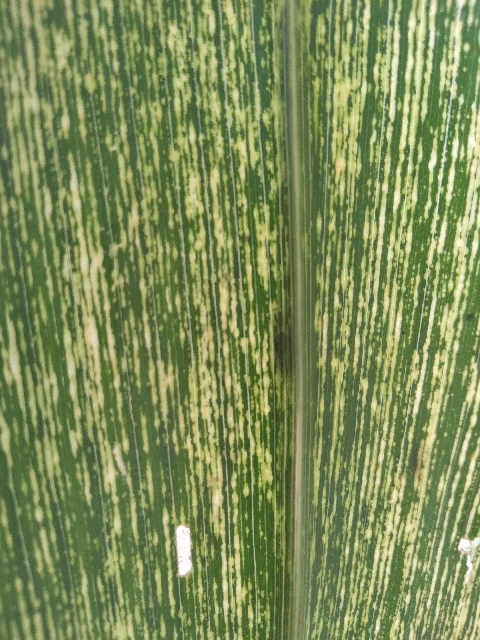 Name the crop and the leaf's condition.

maize, maize streak virus
